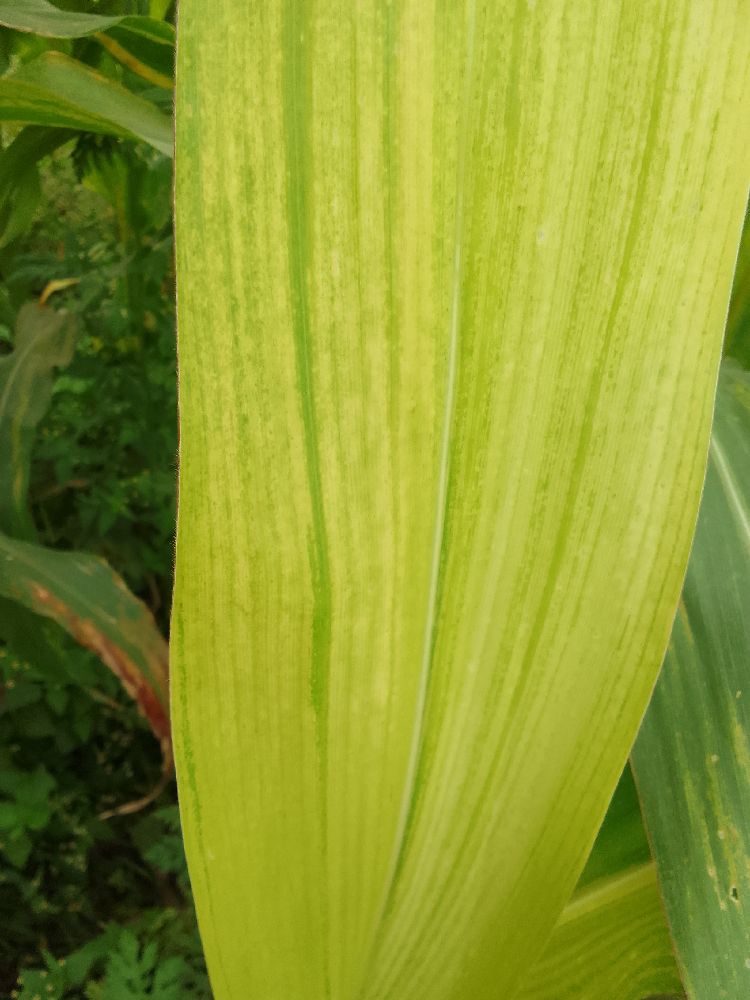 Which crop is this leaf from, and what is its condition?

maize, maize lethal necrosis
